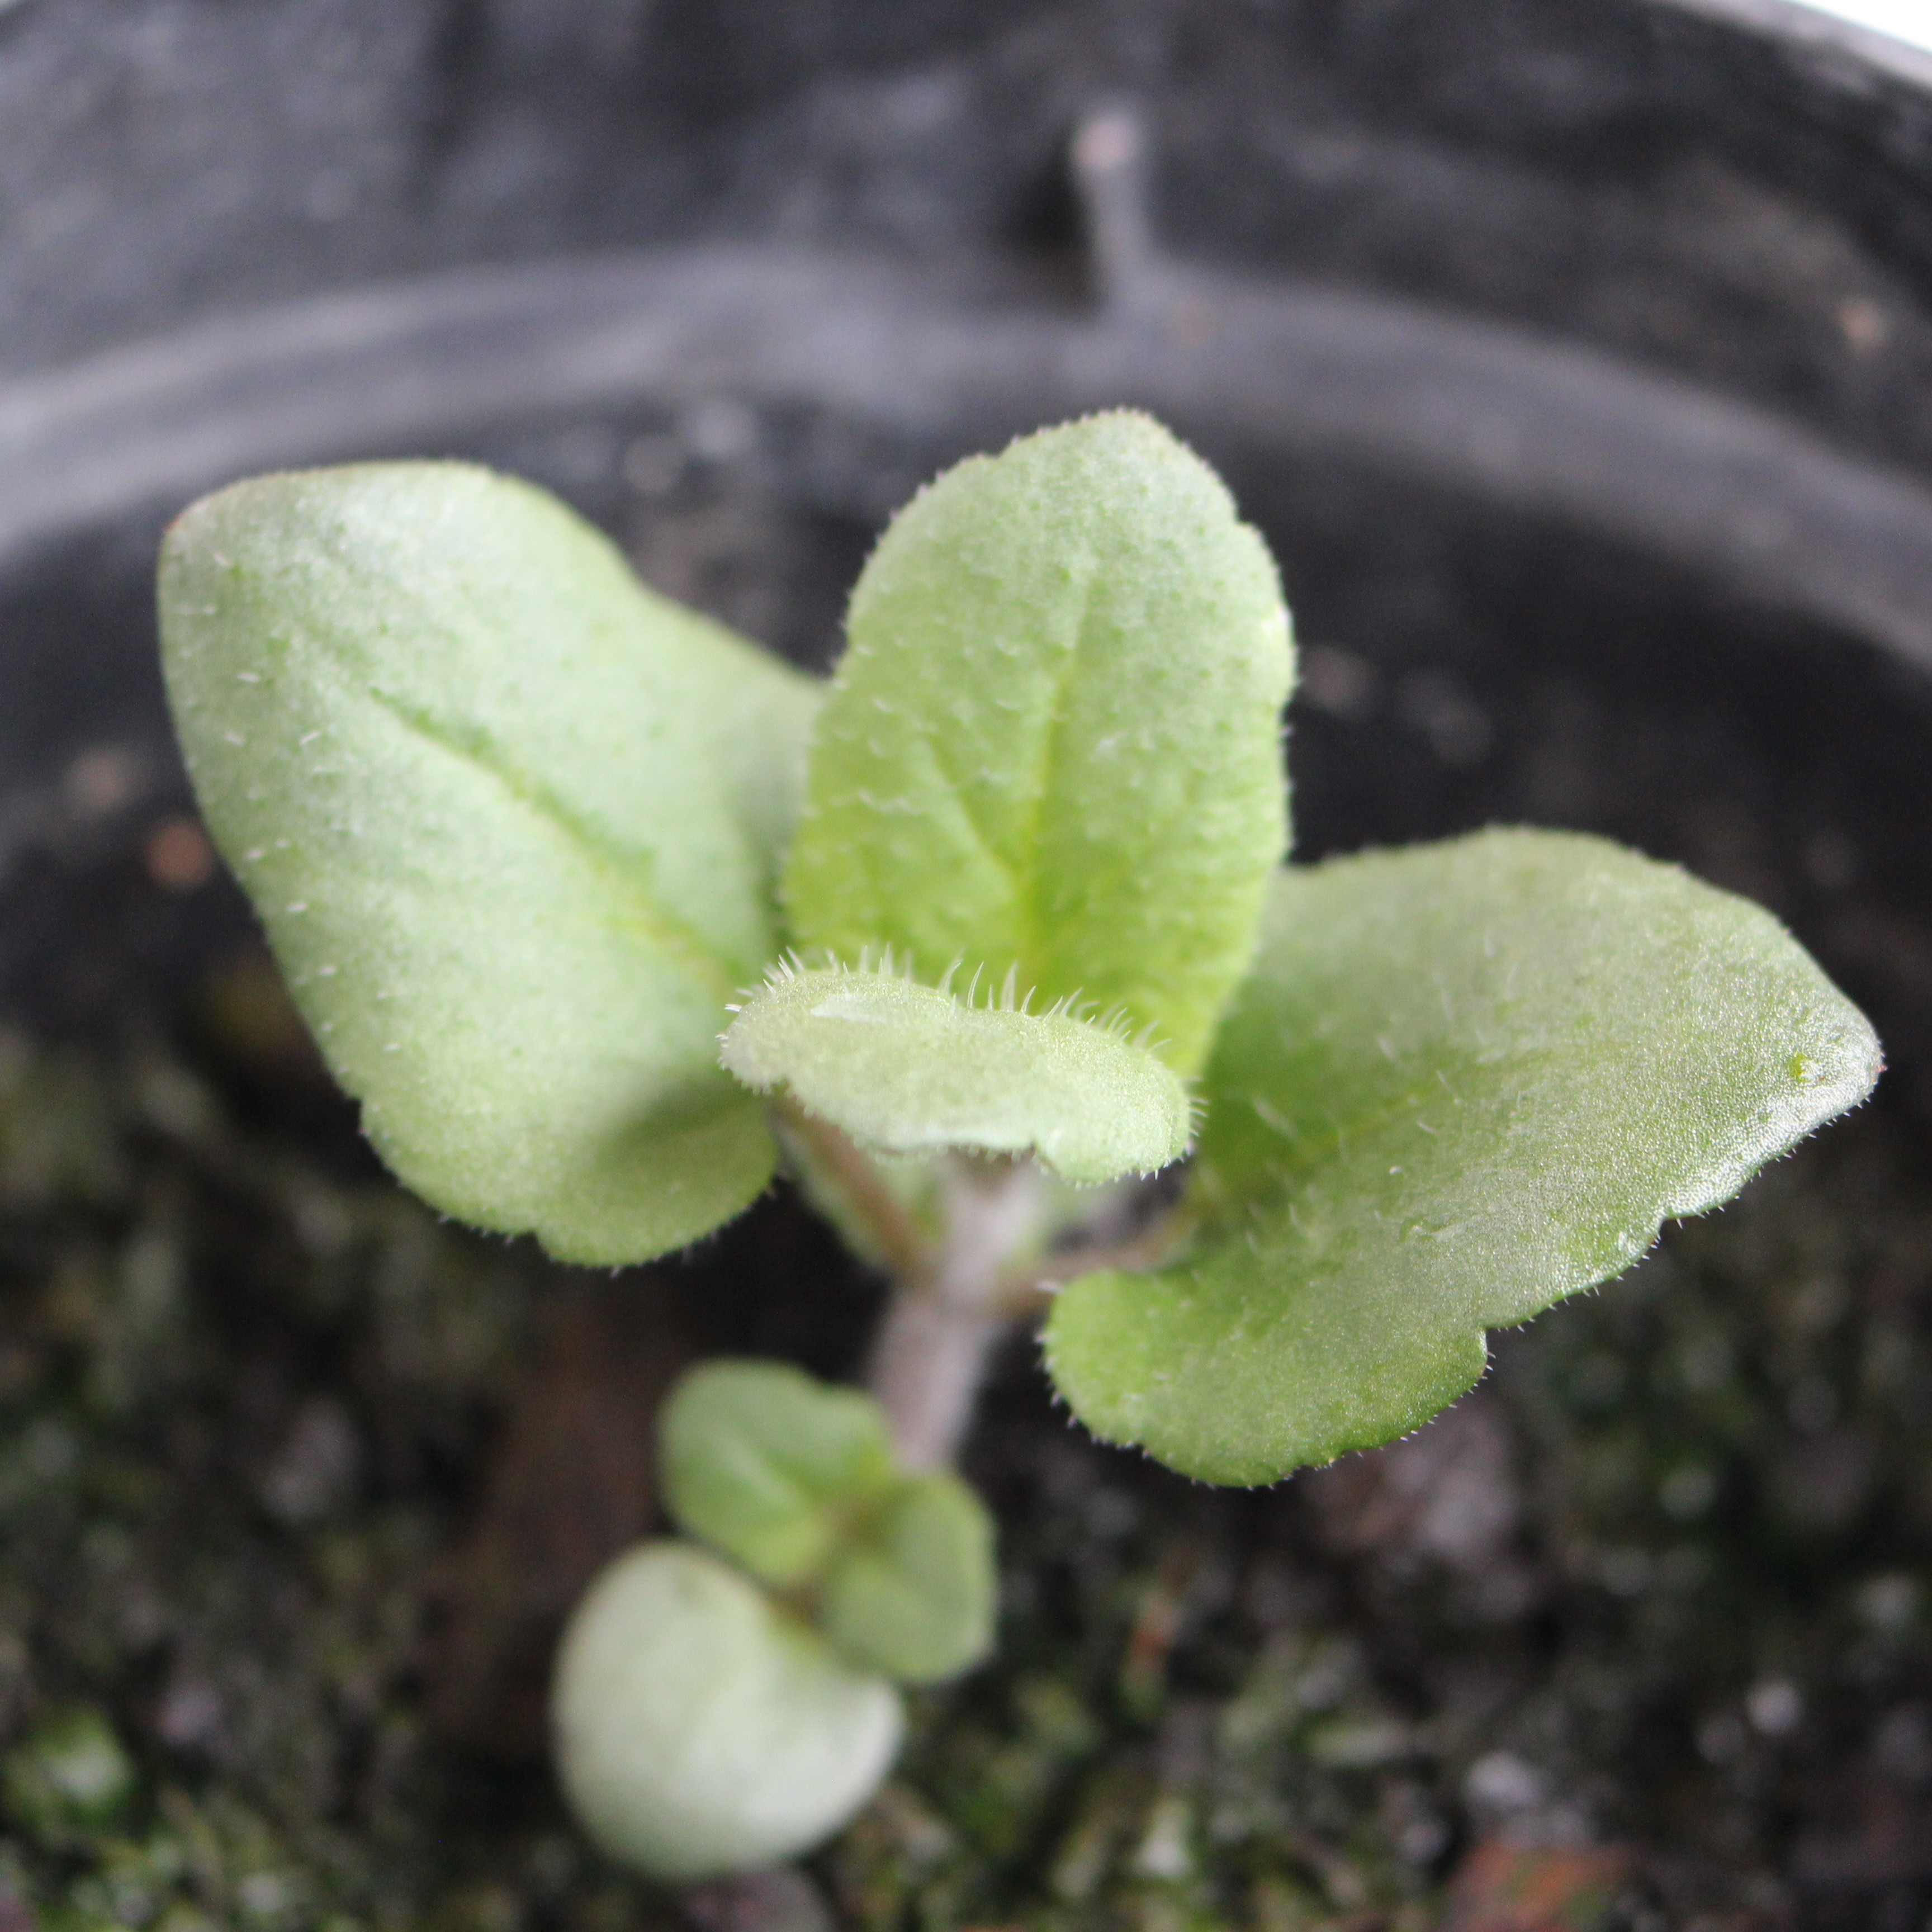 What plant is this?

Veronica persica
